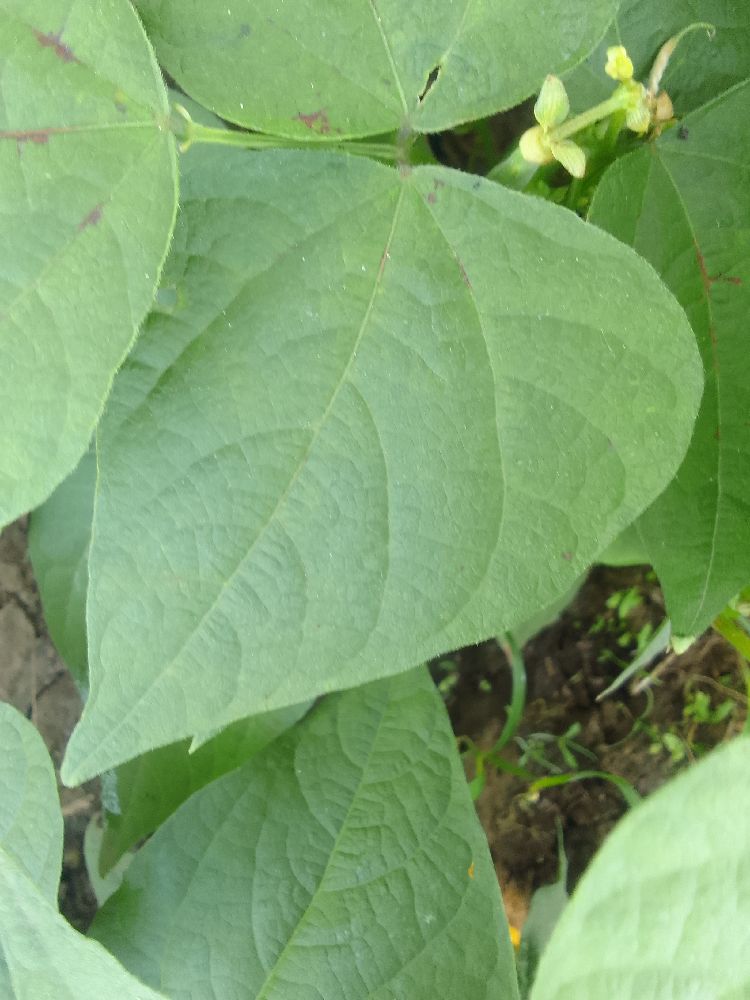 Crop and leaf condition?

common bean, healthy
